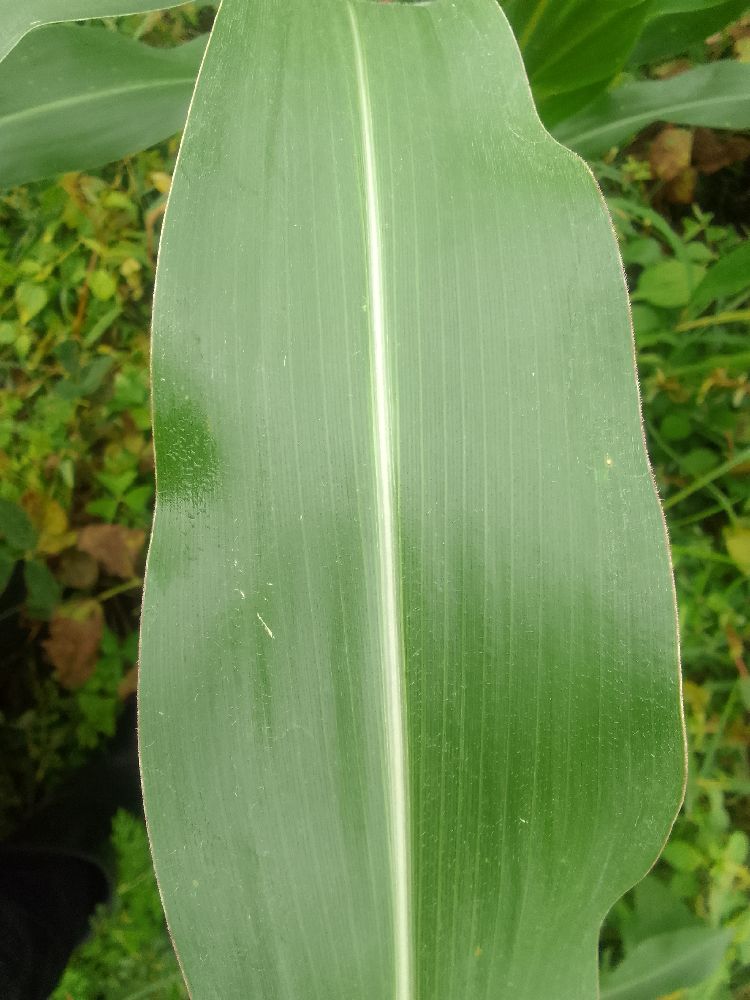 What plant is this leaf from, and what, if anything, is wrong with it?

maize, healthy
